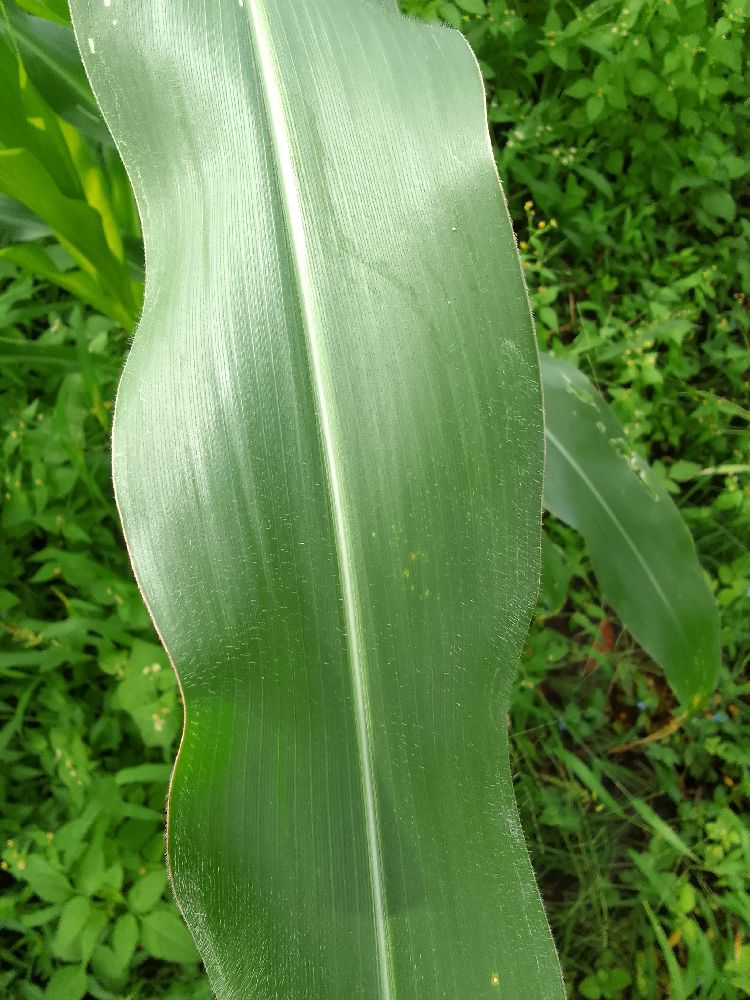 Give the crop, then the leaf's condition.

maize, healthy
